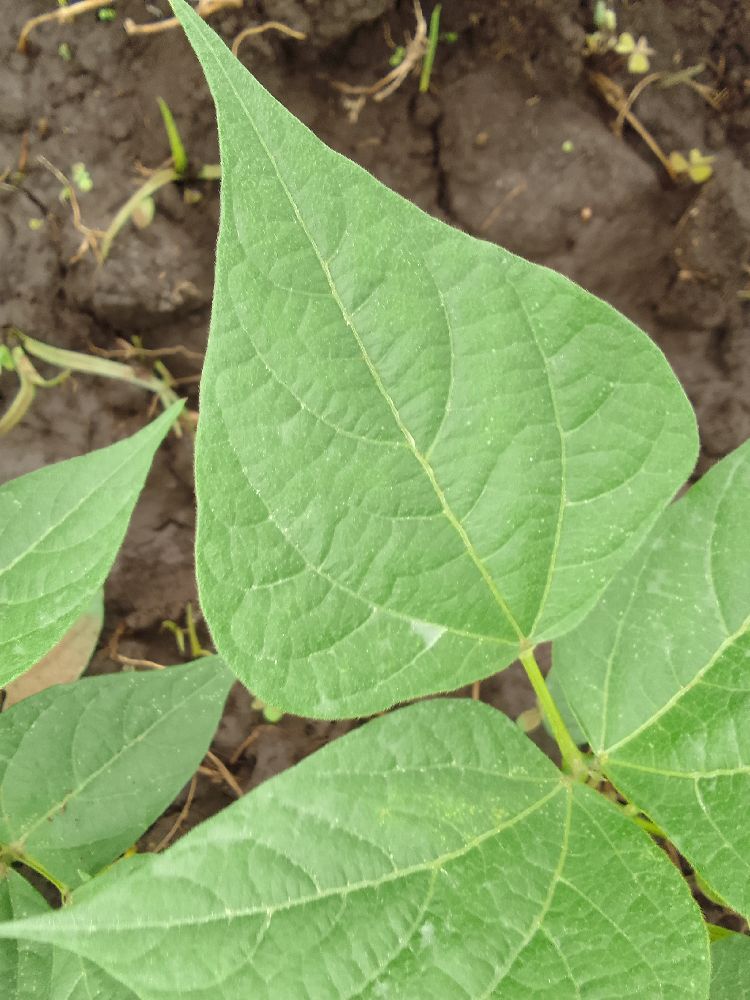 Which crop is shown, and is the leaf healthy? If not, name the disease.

common bean, healthy
